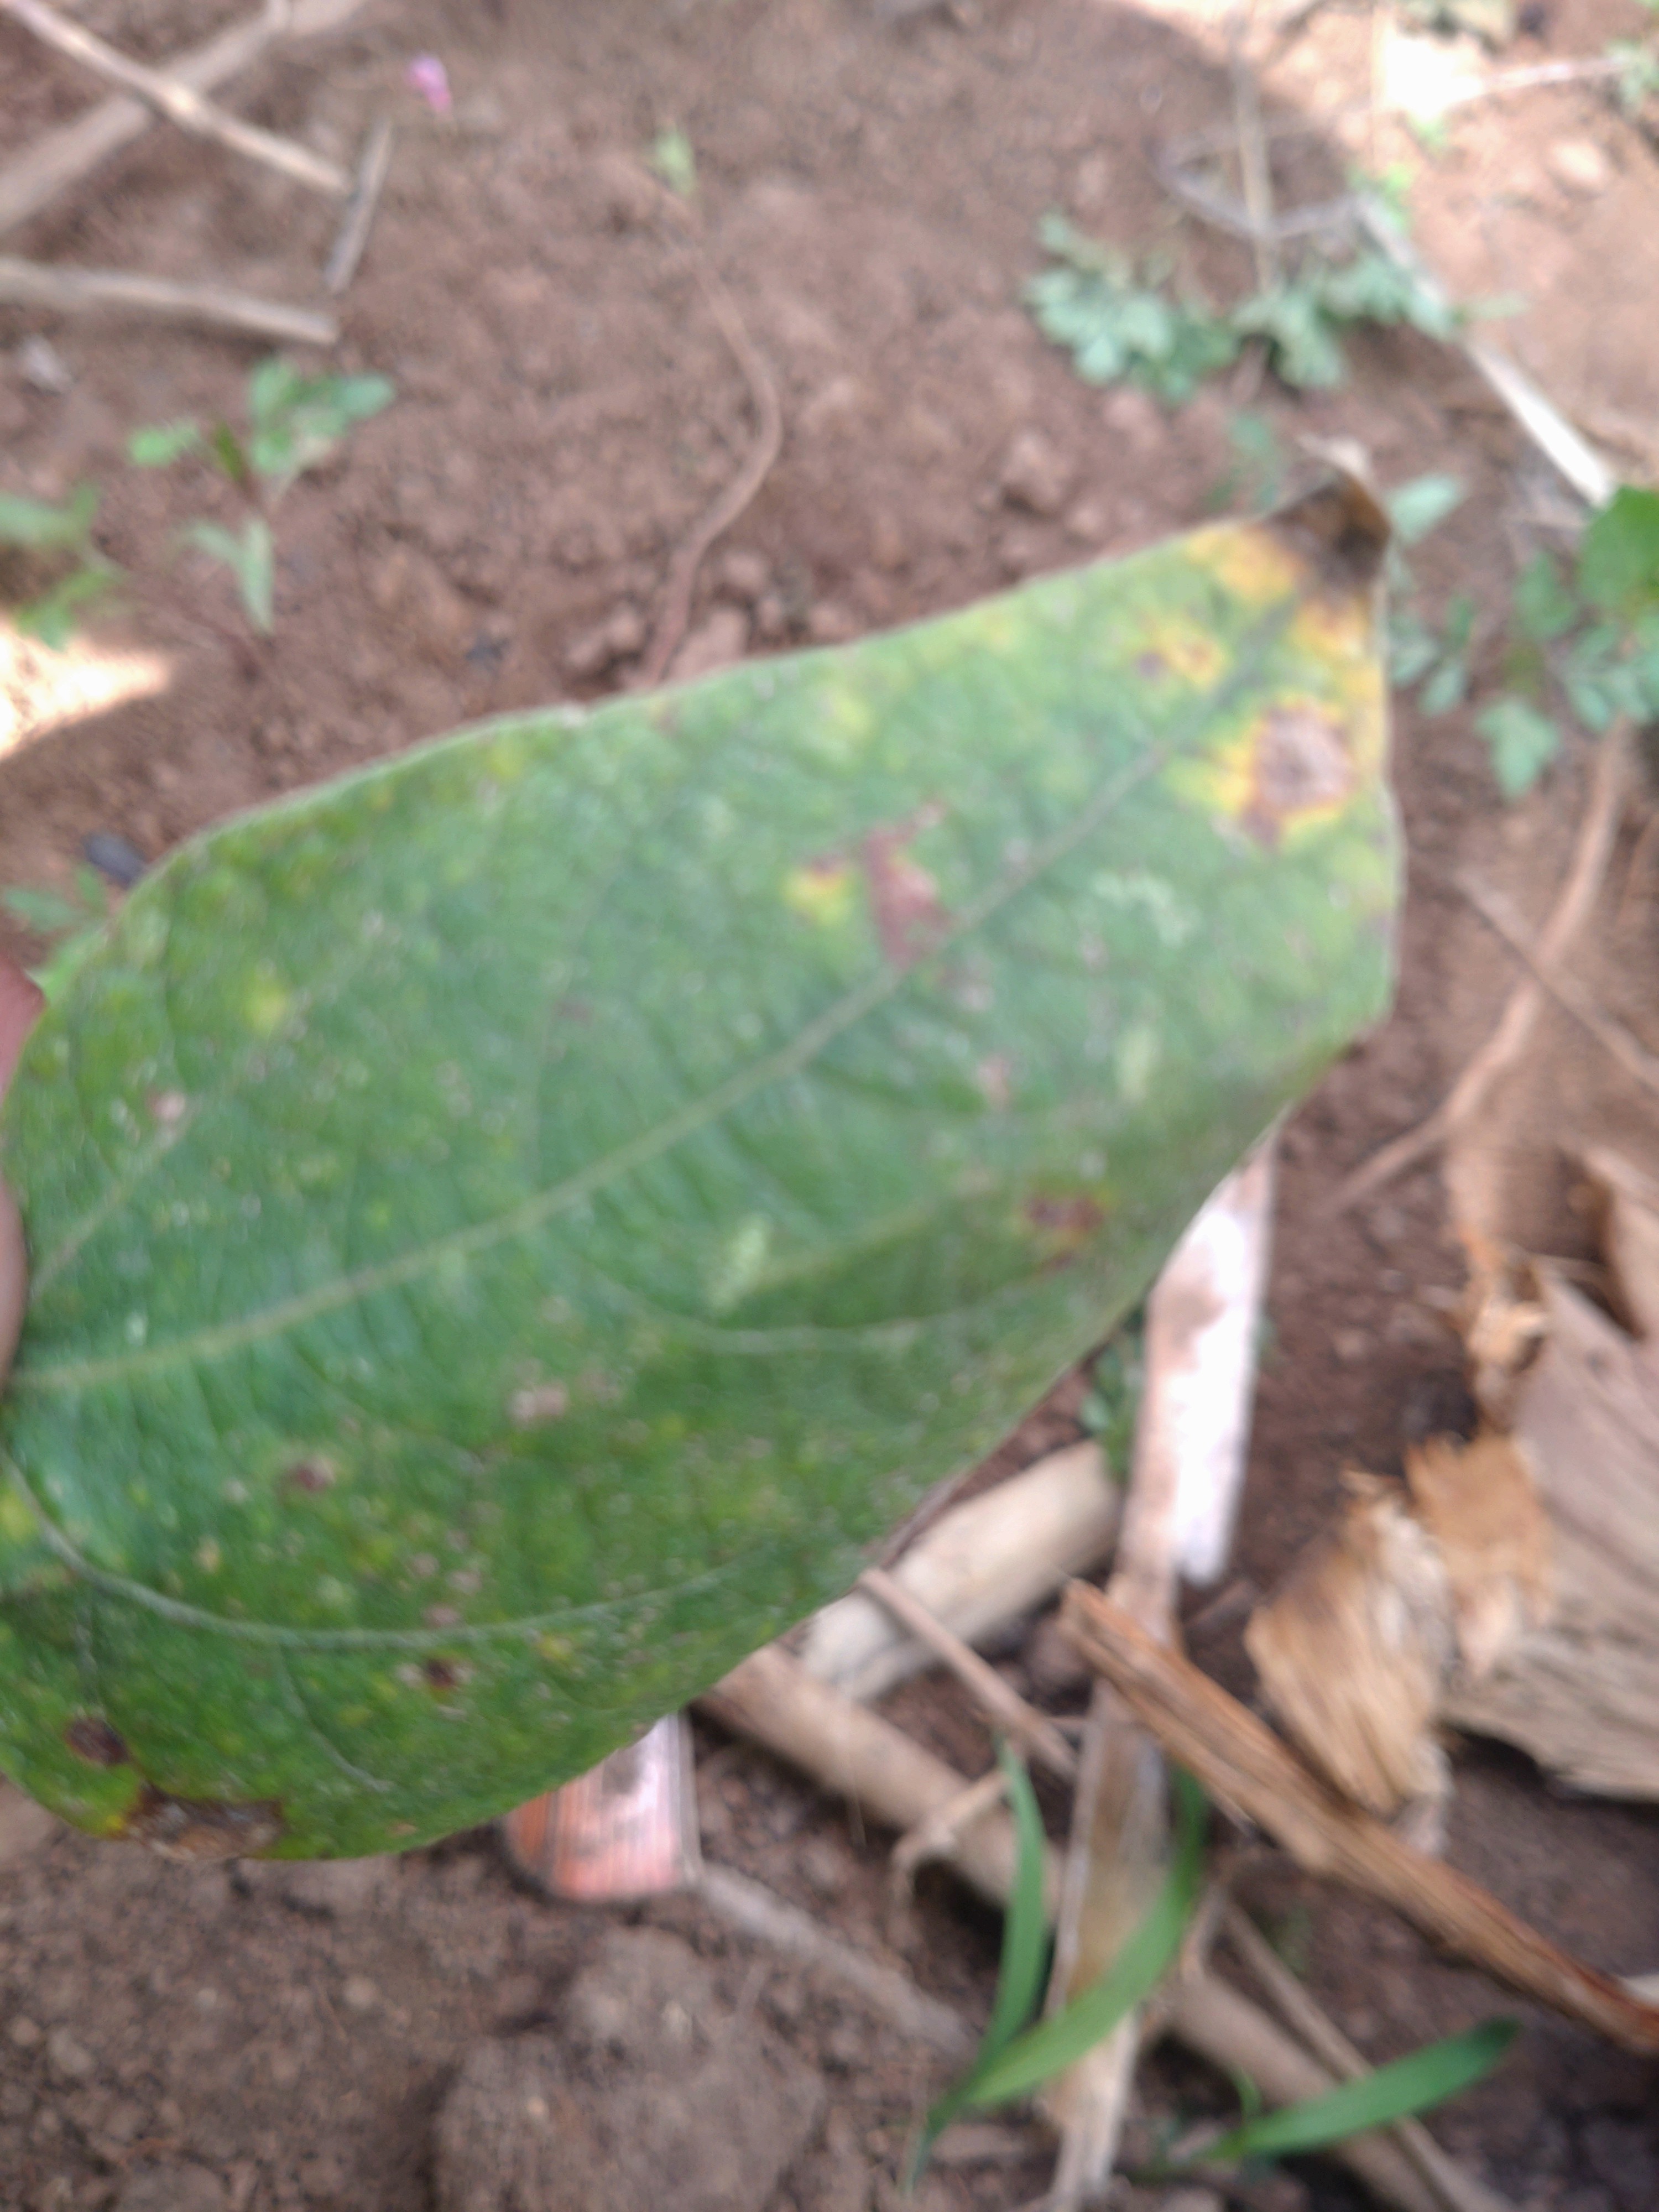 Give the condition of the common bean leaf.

rust
